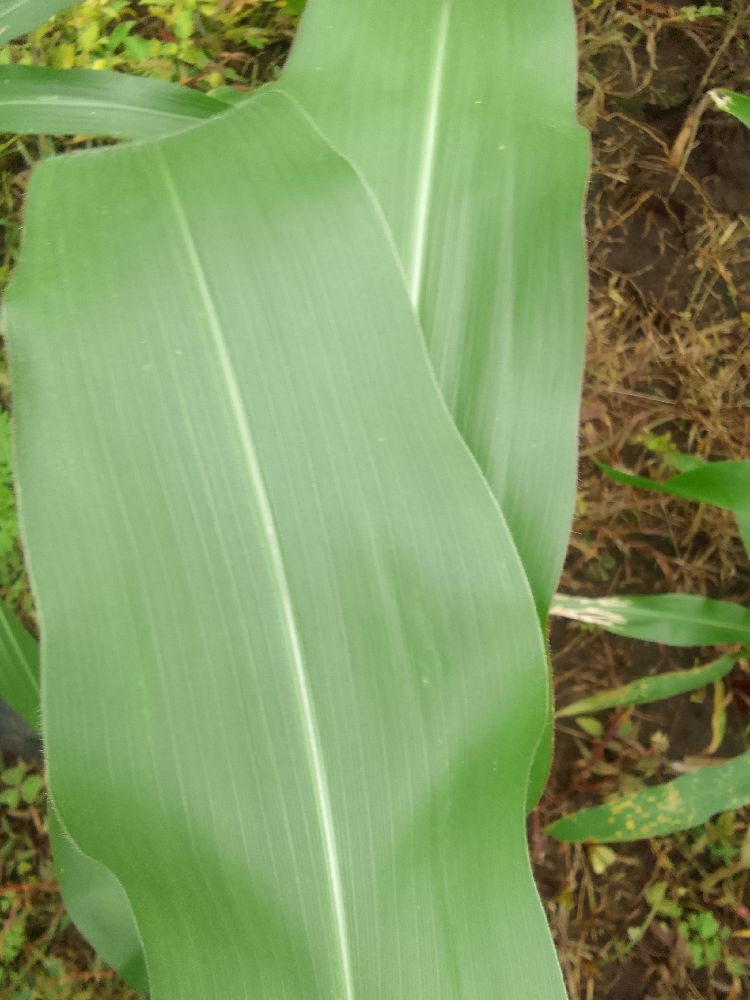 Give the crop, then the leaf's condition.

maize, healthy
